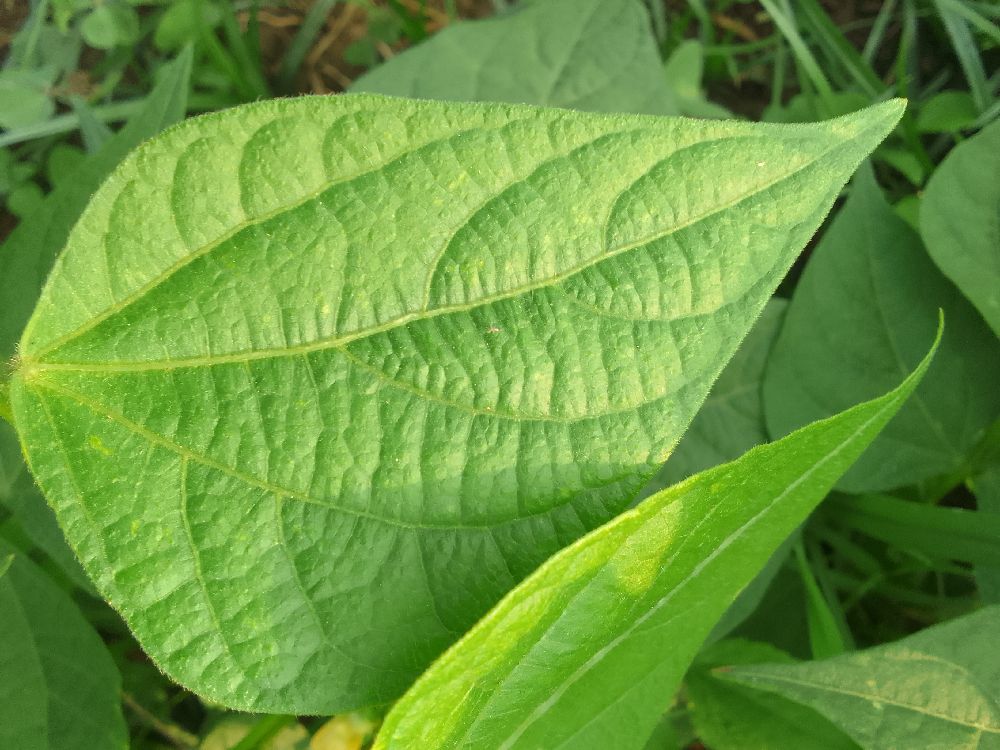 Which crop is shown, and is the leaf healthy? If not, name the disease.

common bean, healthy
